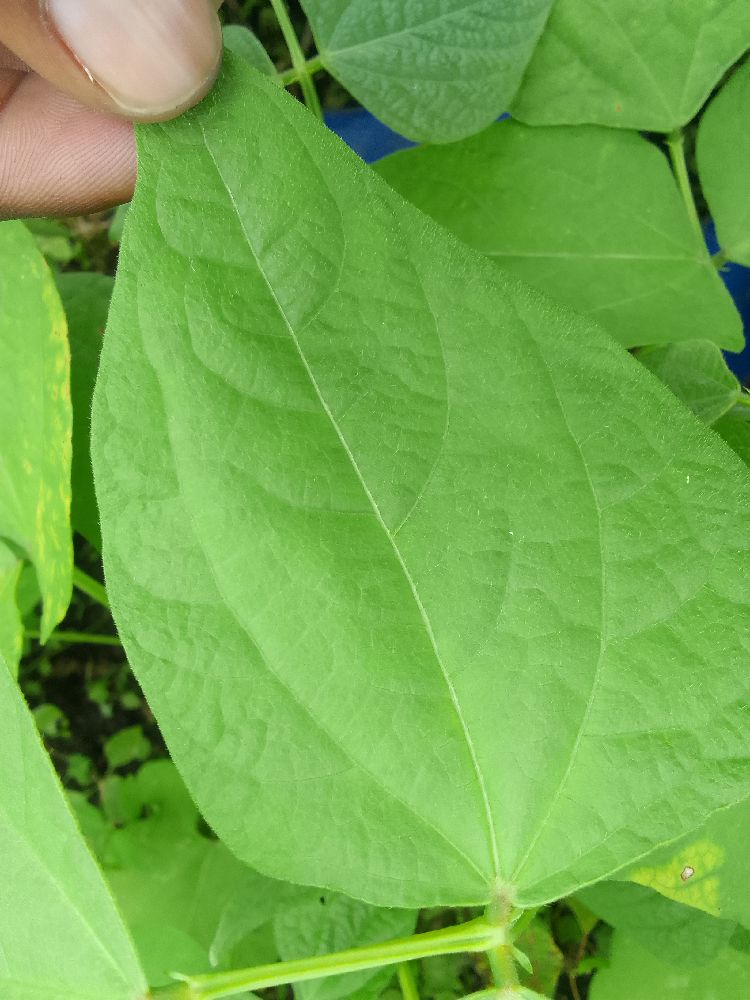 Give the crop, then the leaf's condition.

common bean, healthy
